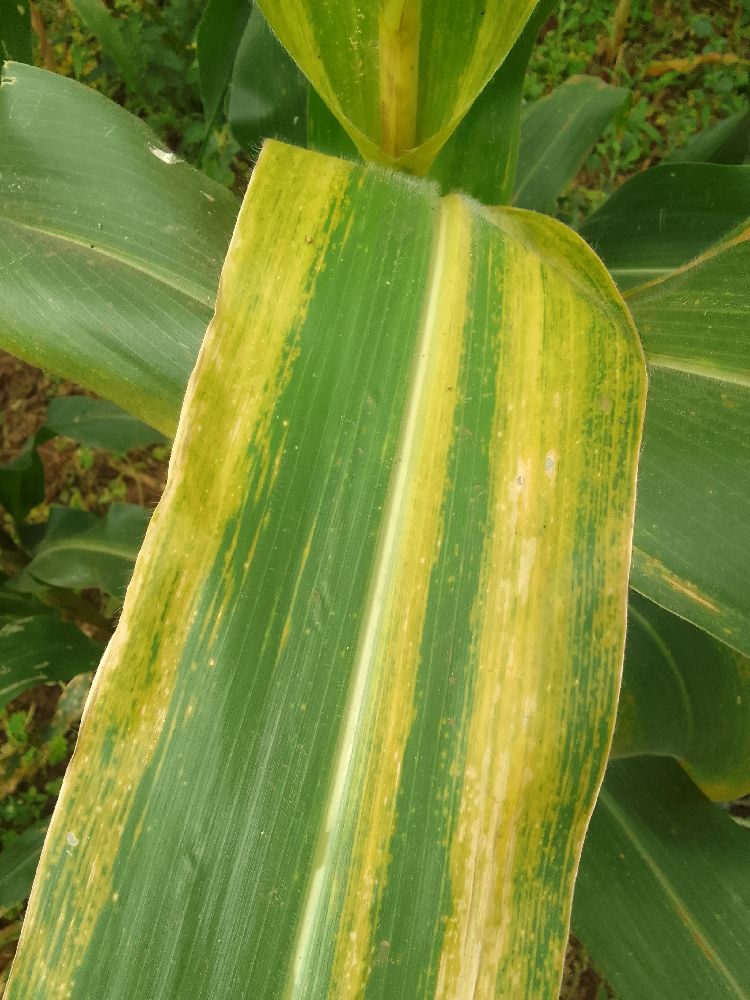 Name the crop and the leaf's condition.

maize, maize lethal necrosis
